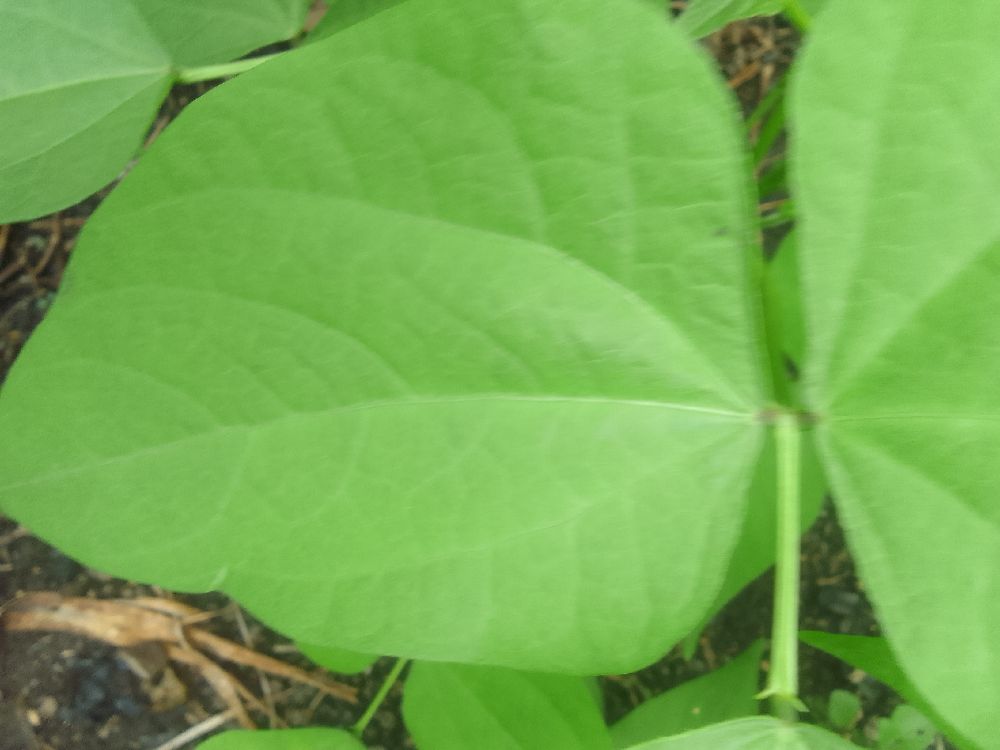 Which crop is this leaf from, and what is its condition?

common bean, healthy
